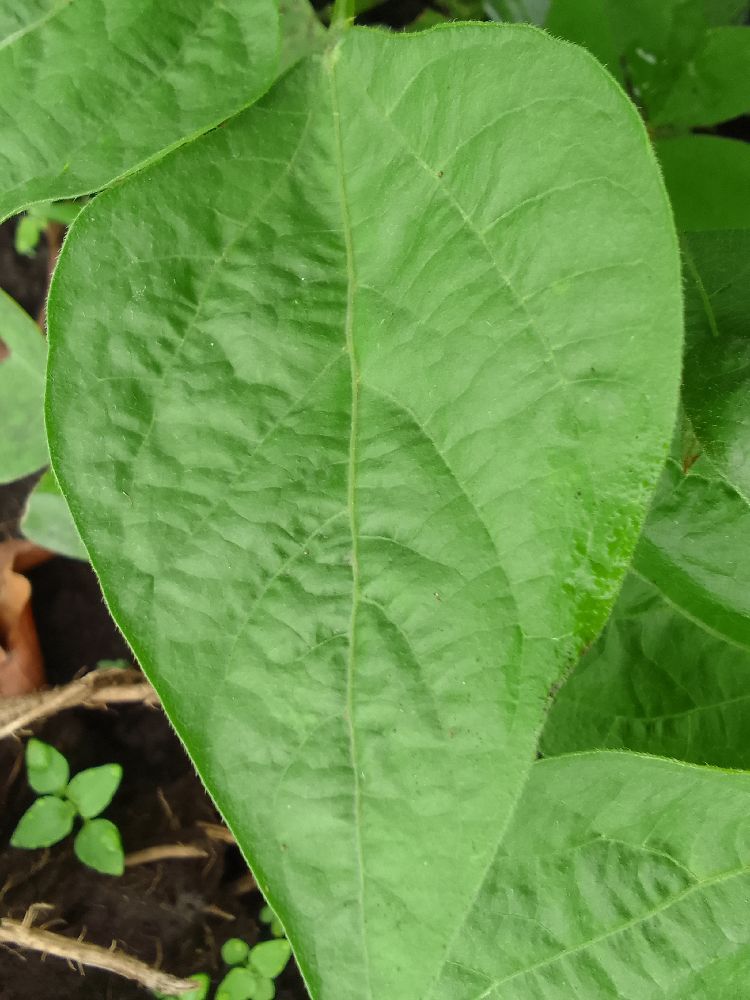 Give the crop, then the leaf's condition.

common bean, healthy
